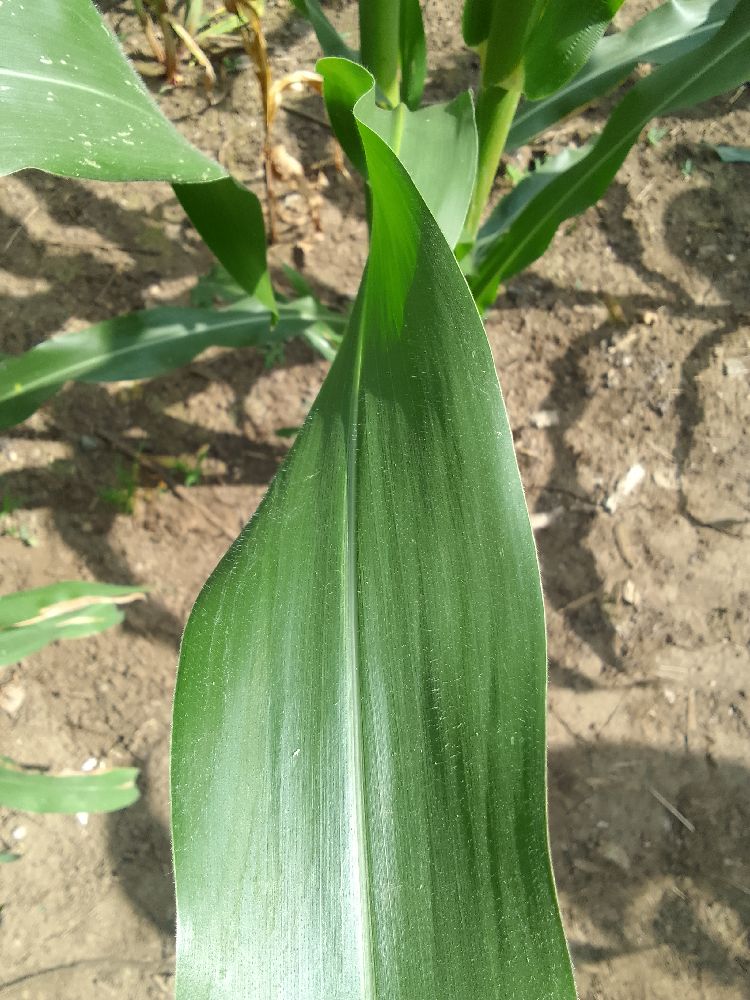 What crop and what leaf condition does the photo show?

maize, healthy
